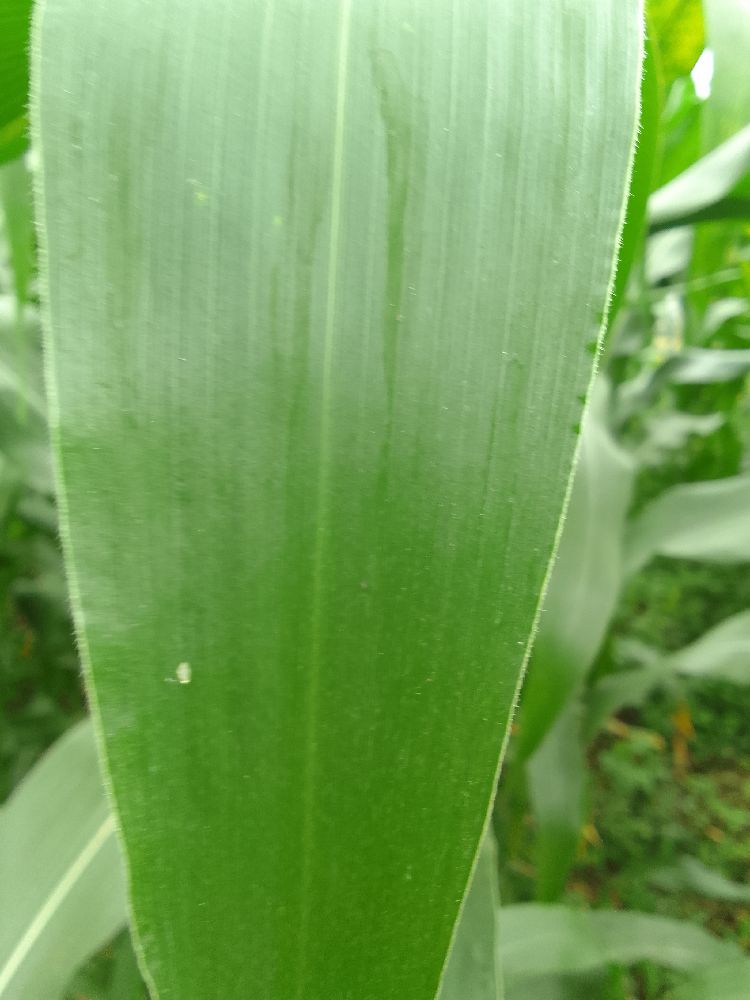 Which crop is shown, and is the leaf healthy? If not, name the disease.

maize, healthy
